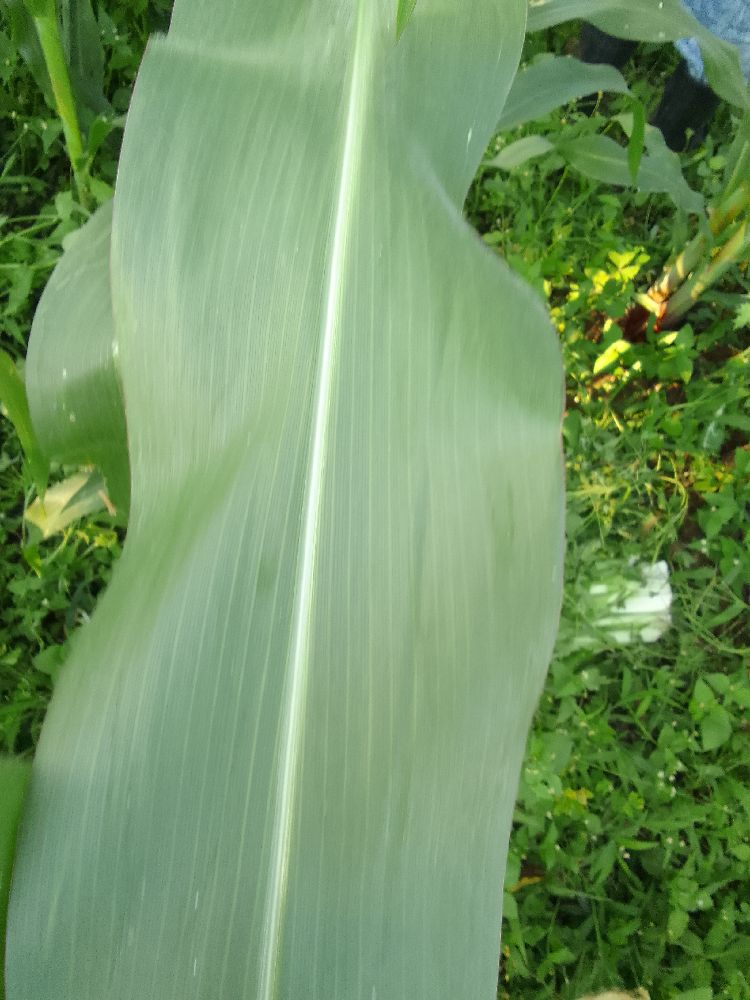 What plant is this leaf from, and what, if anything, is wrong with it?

maize, healthy
